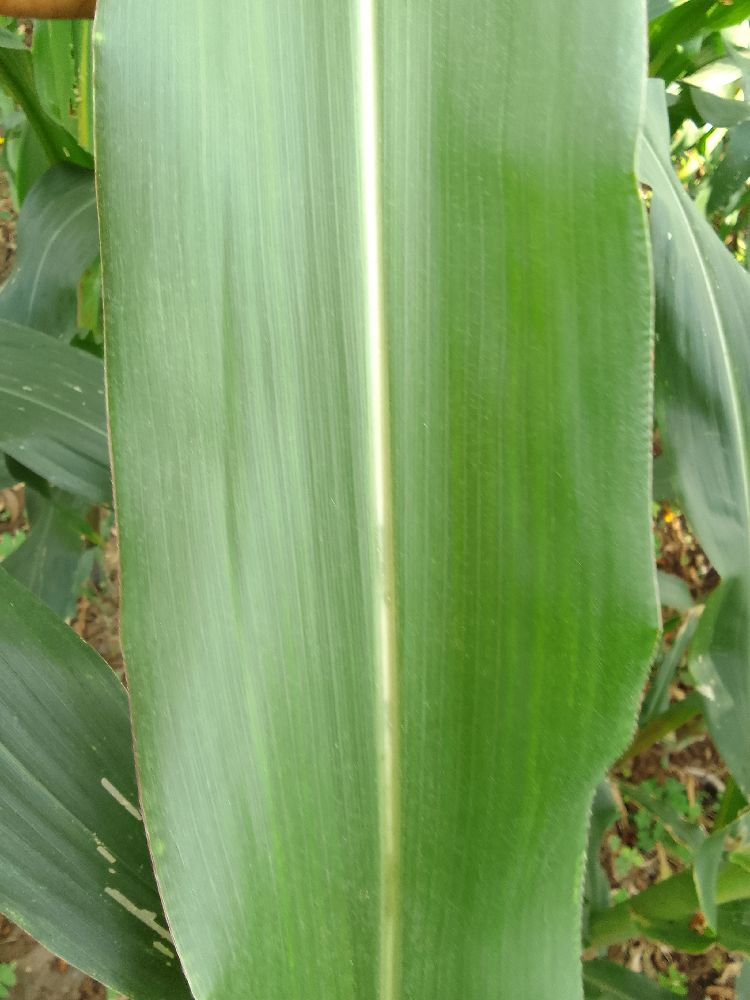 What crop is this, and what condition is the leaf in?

maize, healthy
